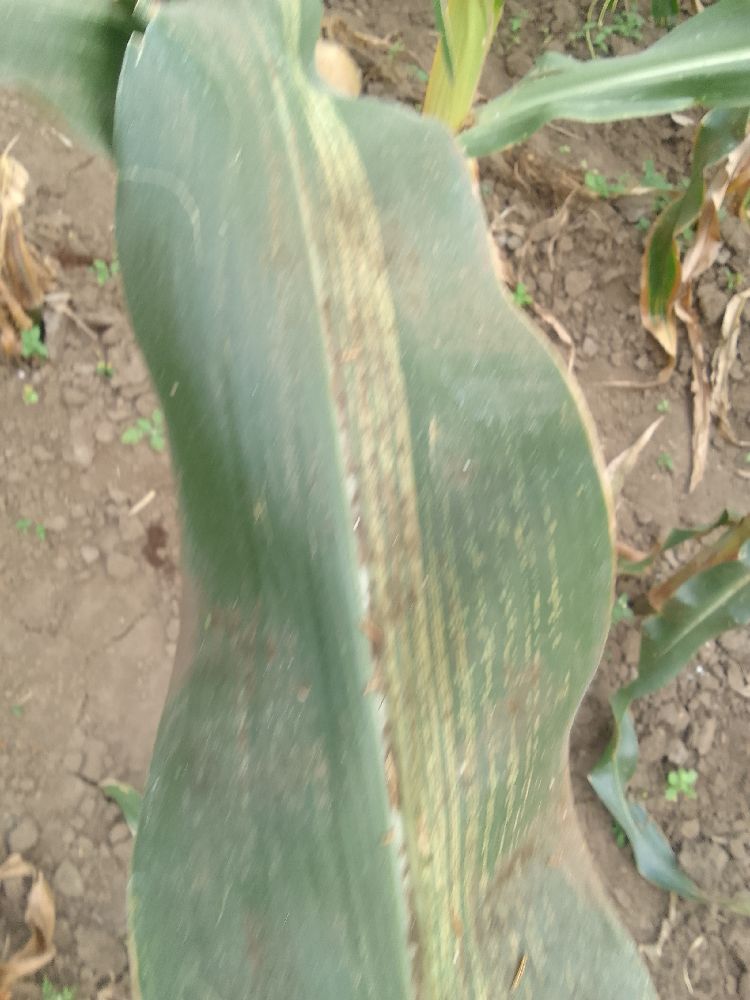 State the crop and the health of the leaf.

maize, maize streak virus
